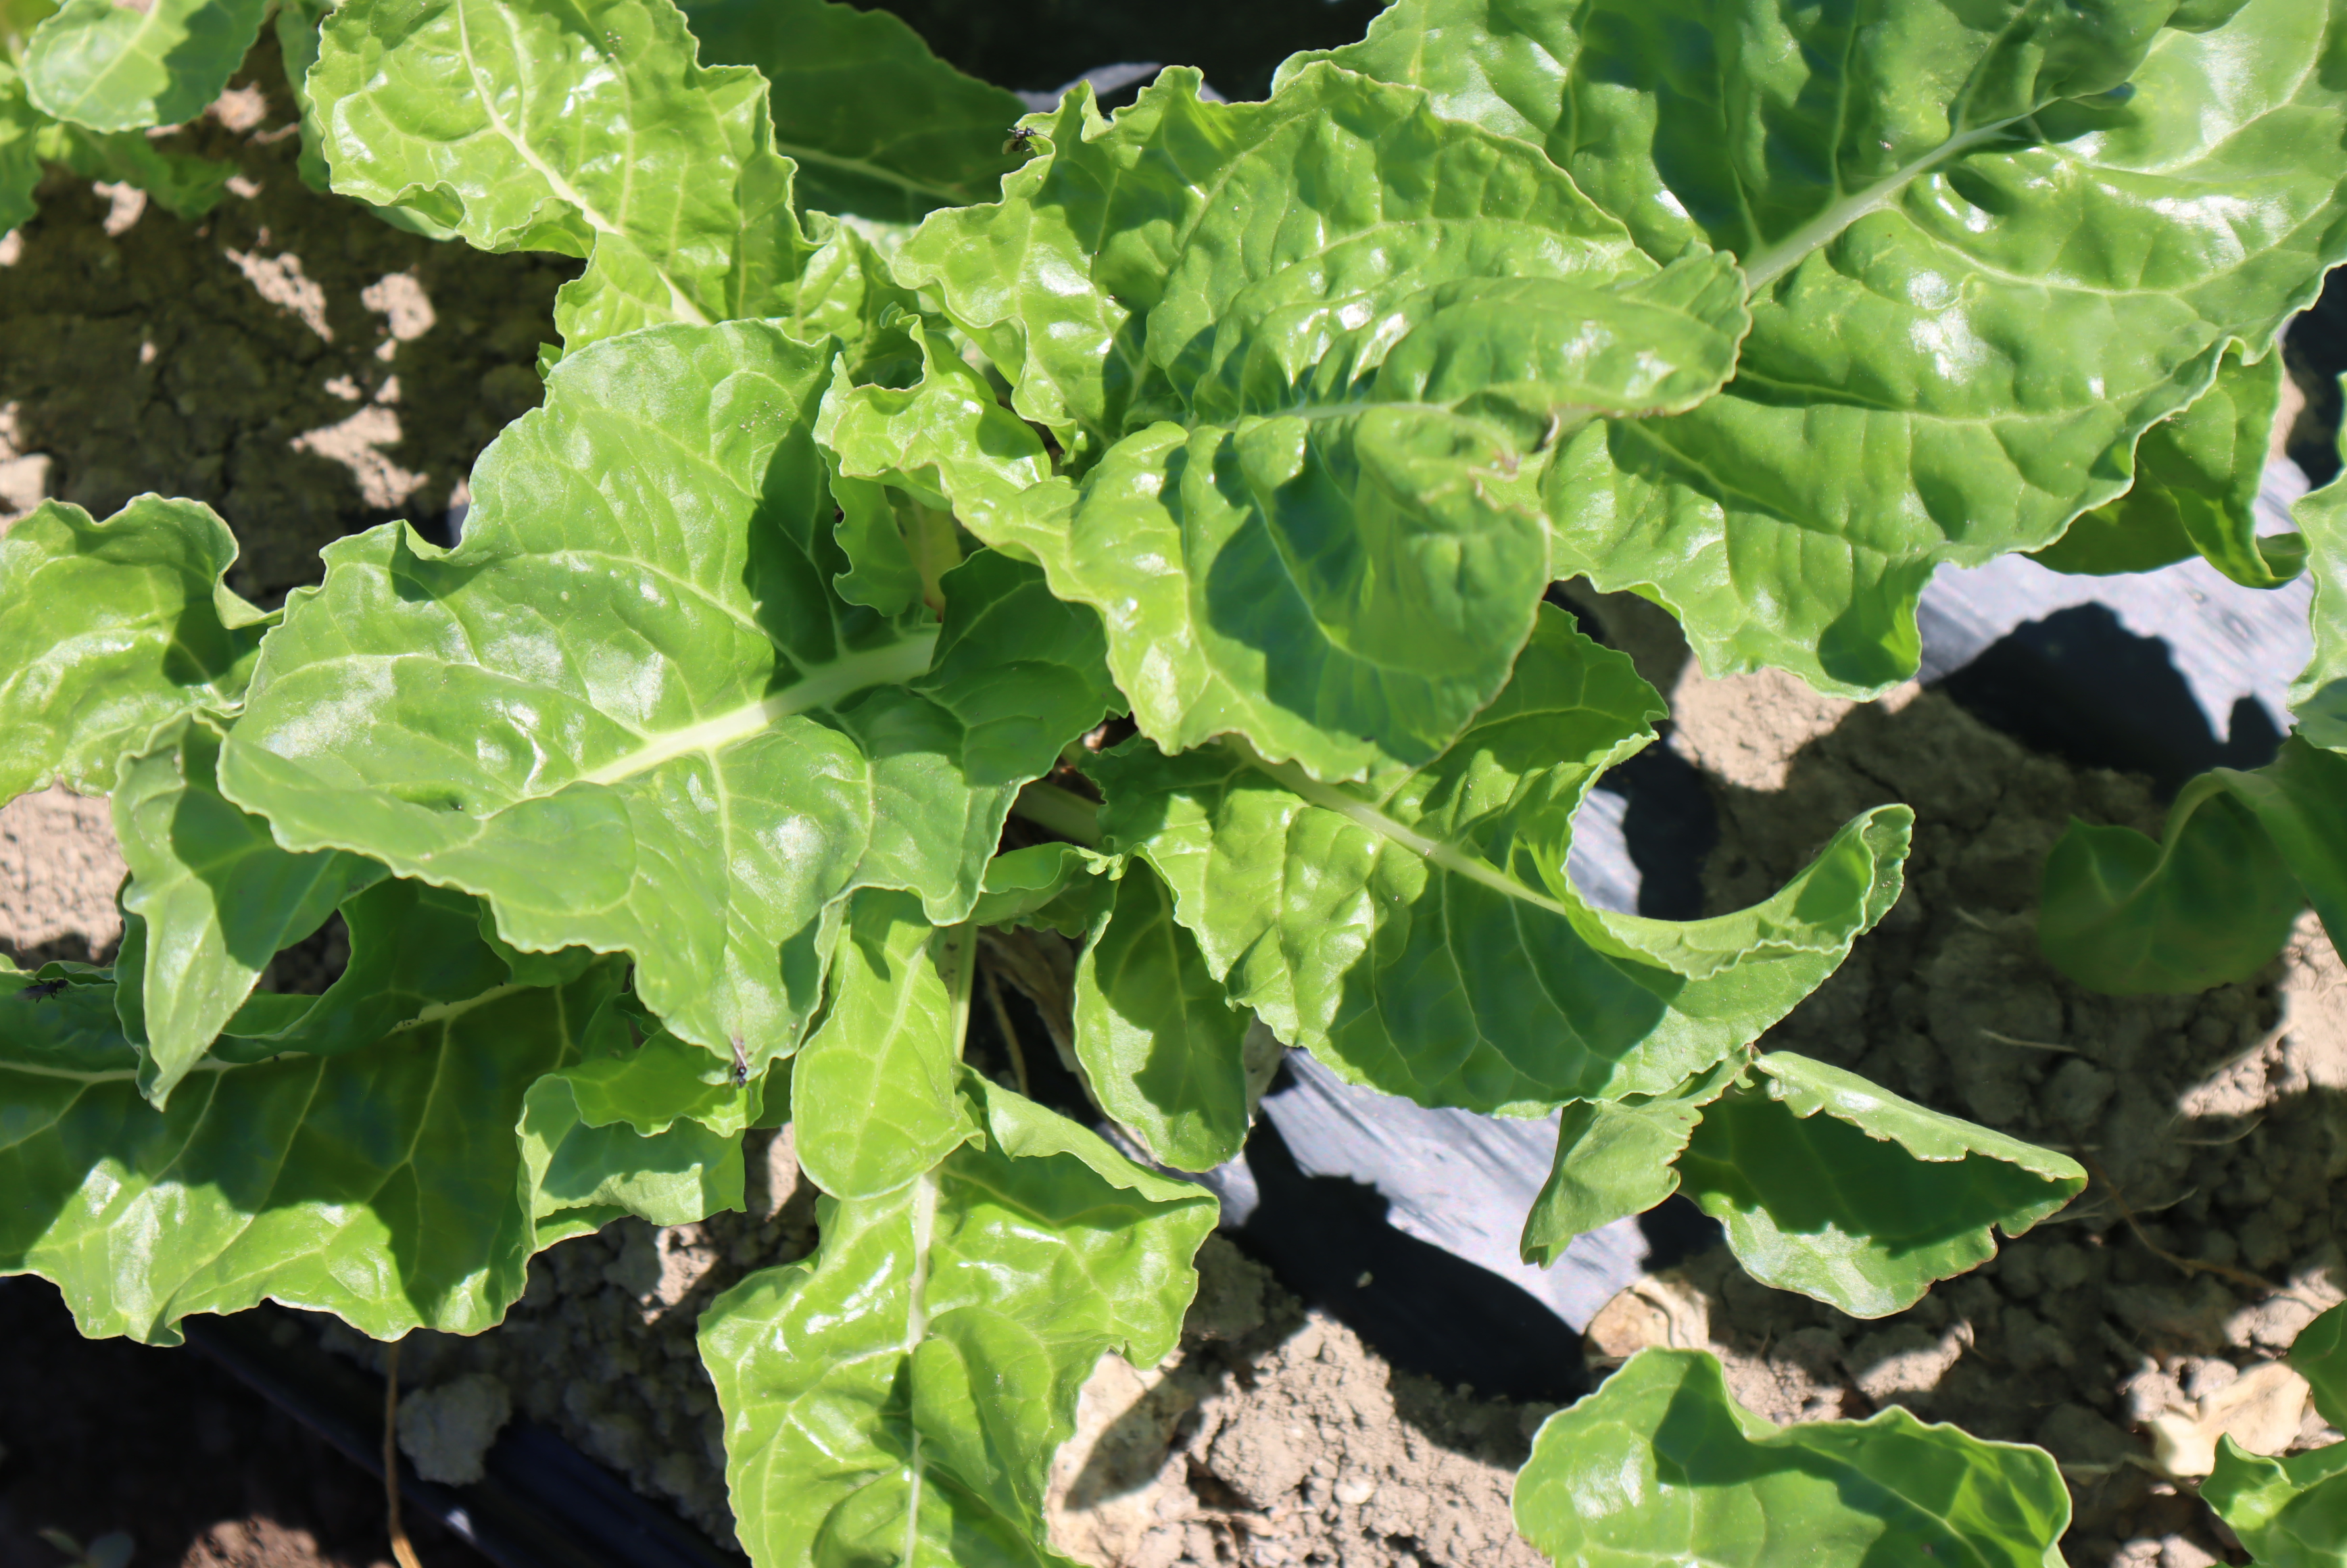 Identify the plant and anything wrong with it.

chard, mechanical damage
